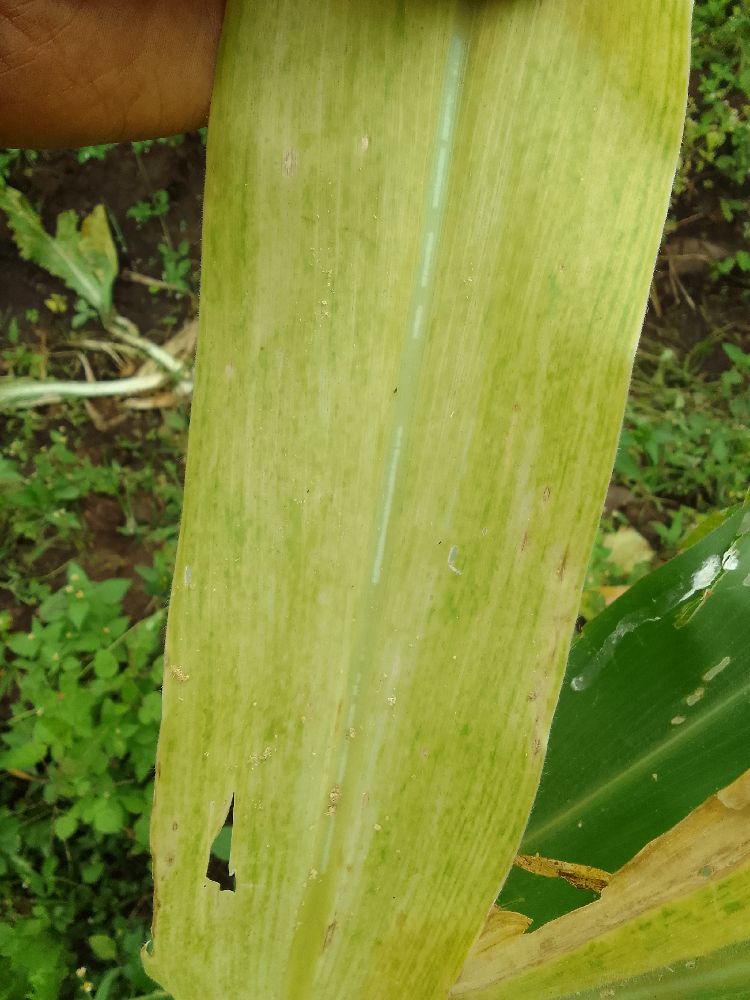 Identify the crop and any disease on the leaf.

maize, maize lethal necrosis
